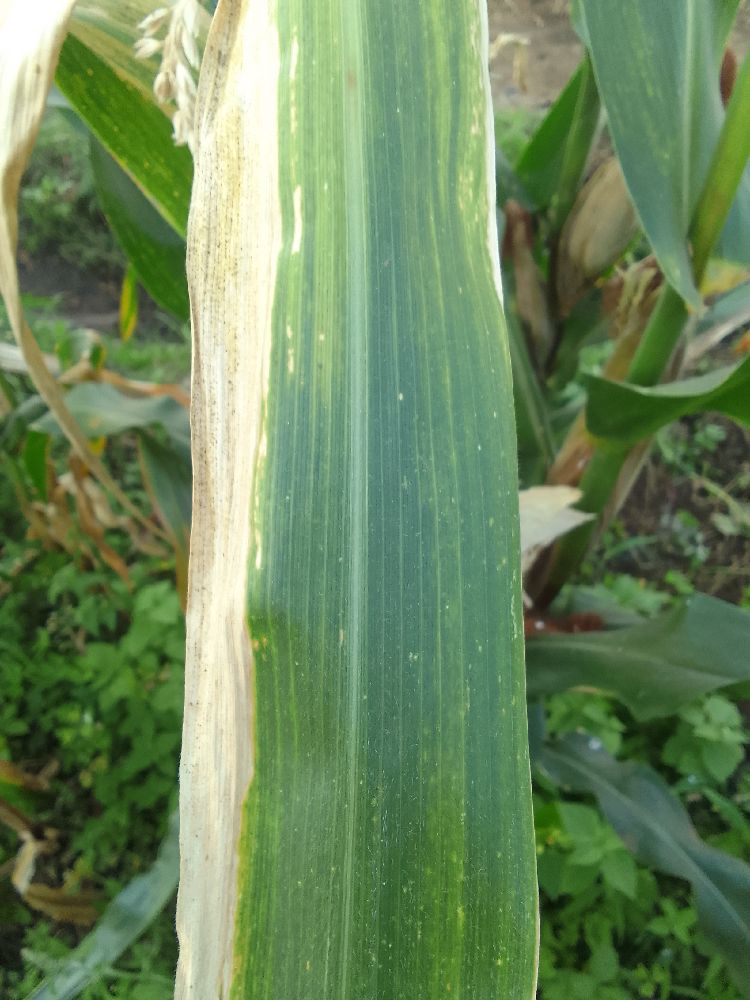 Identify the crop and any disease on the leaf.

maize, maize lethal necrosis
